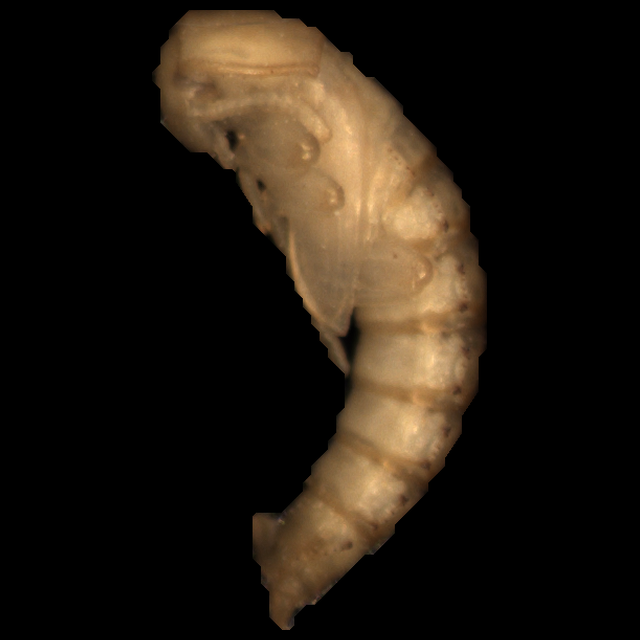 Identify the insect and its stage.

mealworm pupa
